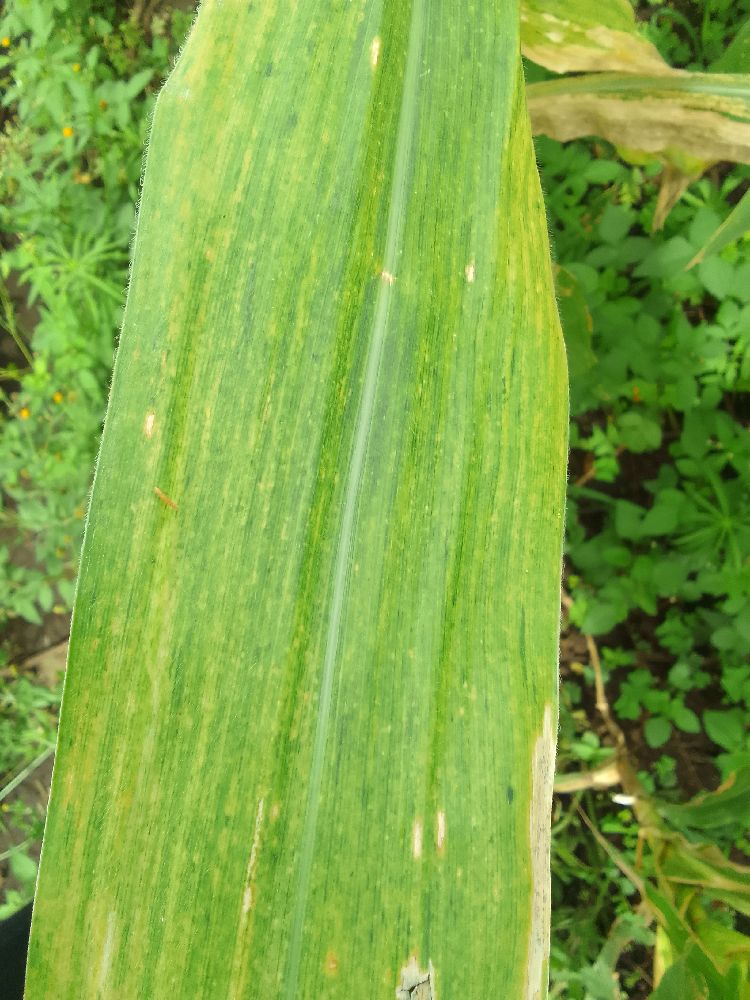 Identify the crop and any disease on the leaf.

maize, maize lethal necrosis
